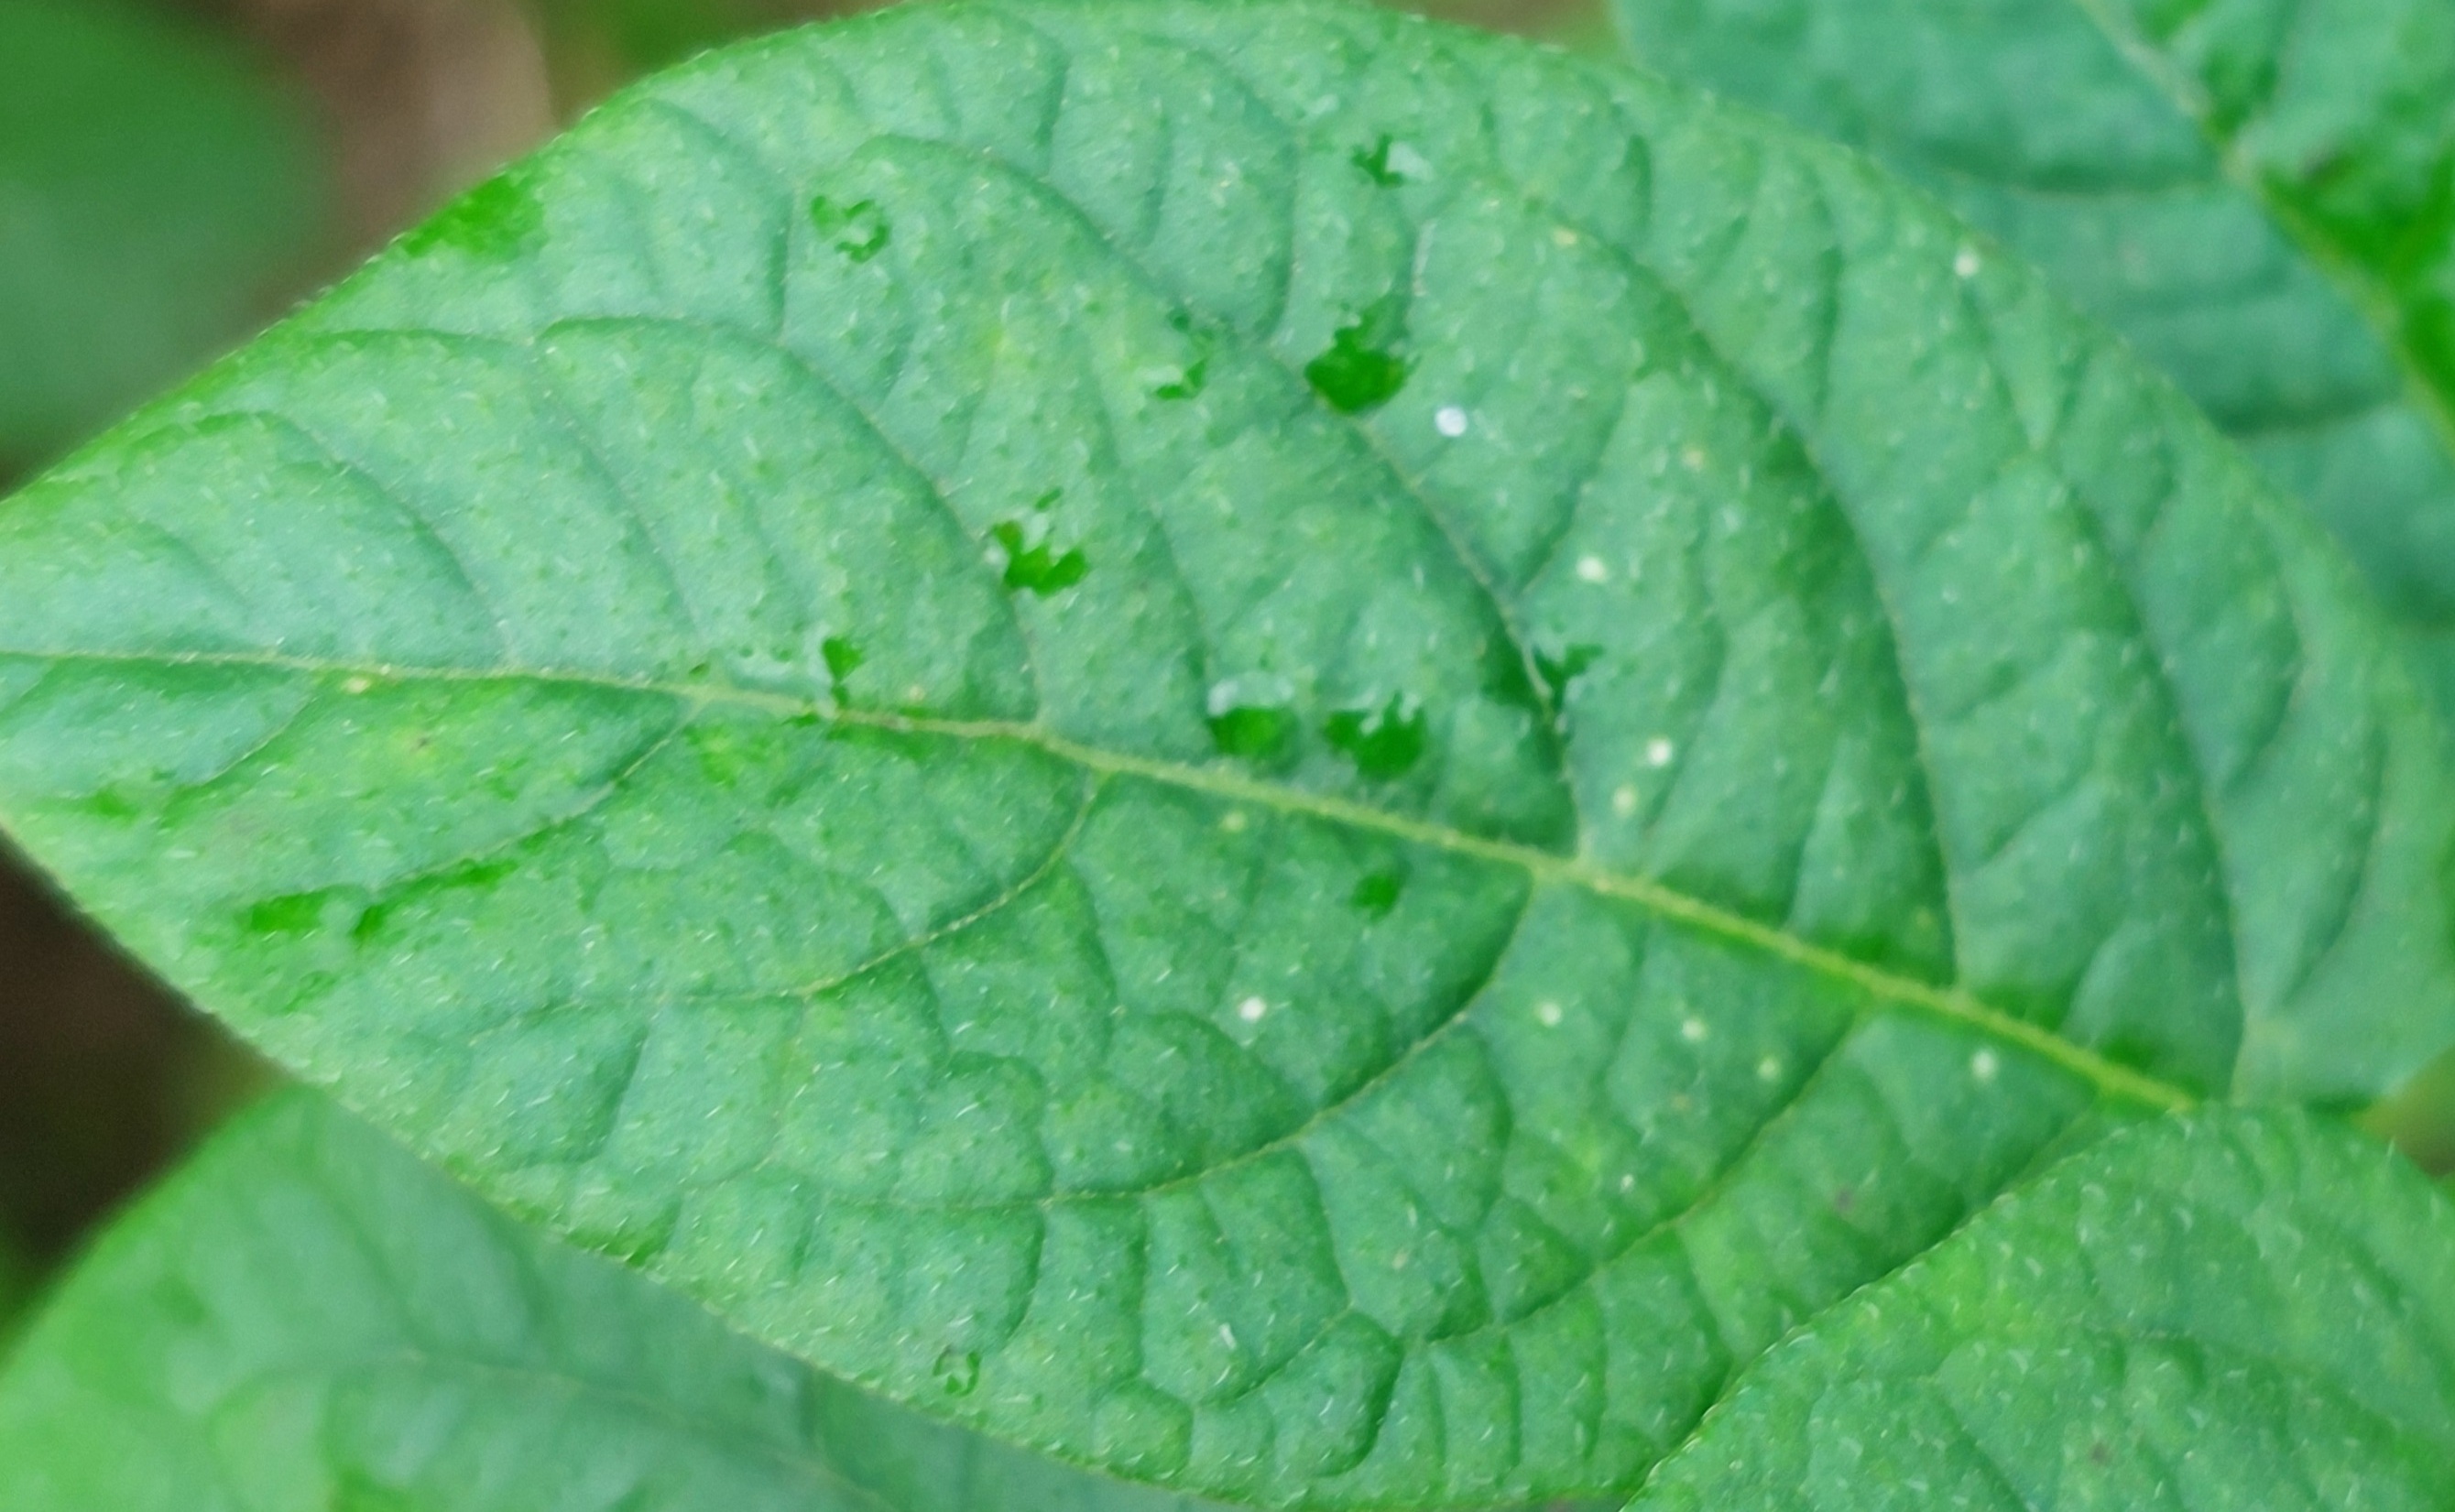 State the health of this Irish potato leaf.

healthy
